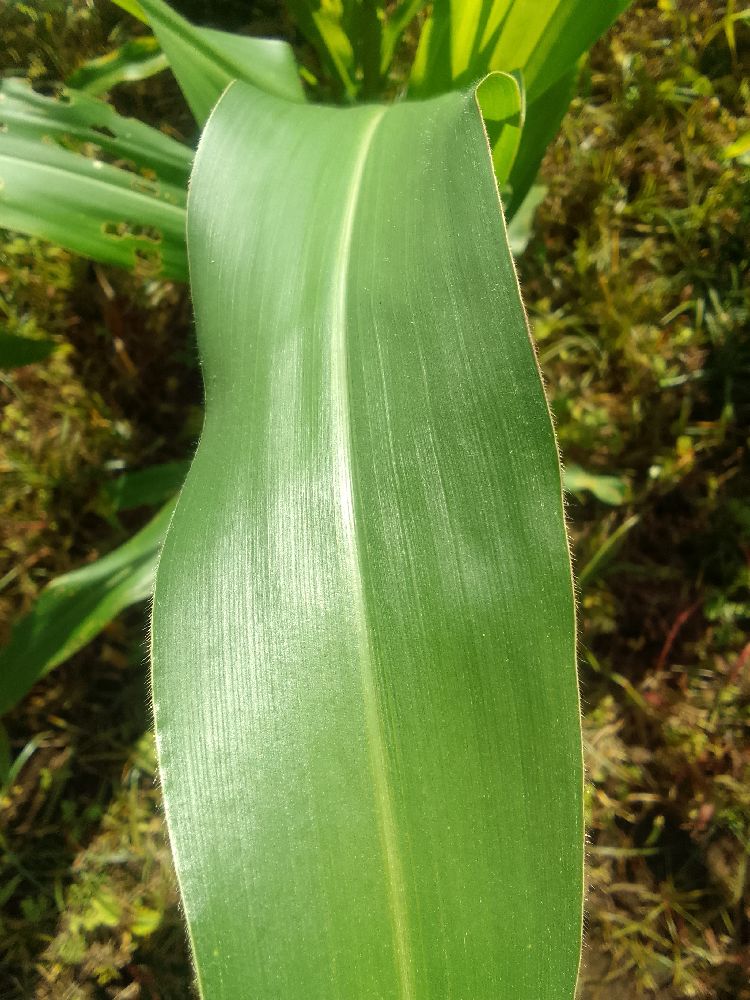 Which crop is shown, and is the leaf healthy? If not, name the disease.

maize, healthy
